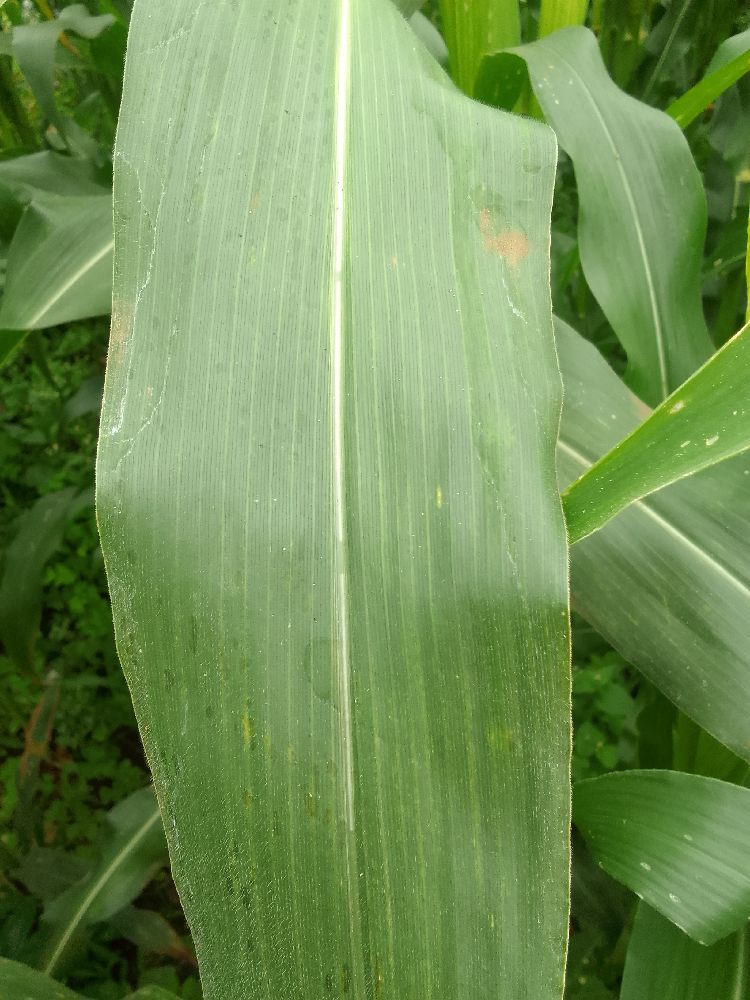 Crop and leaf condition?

maize, healthy
